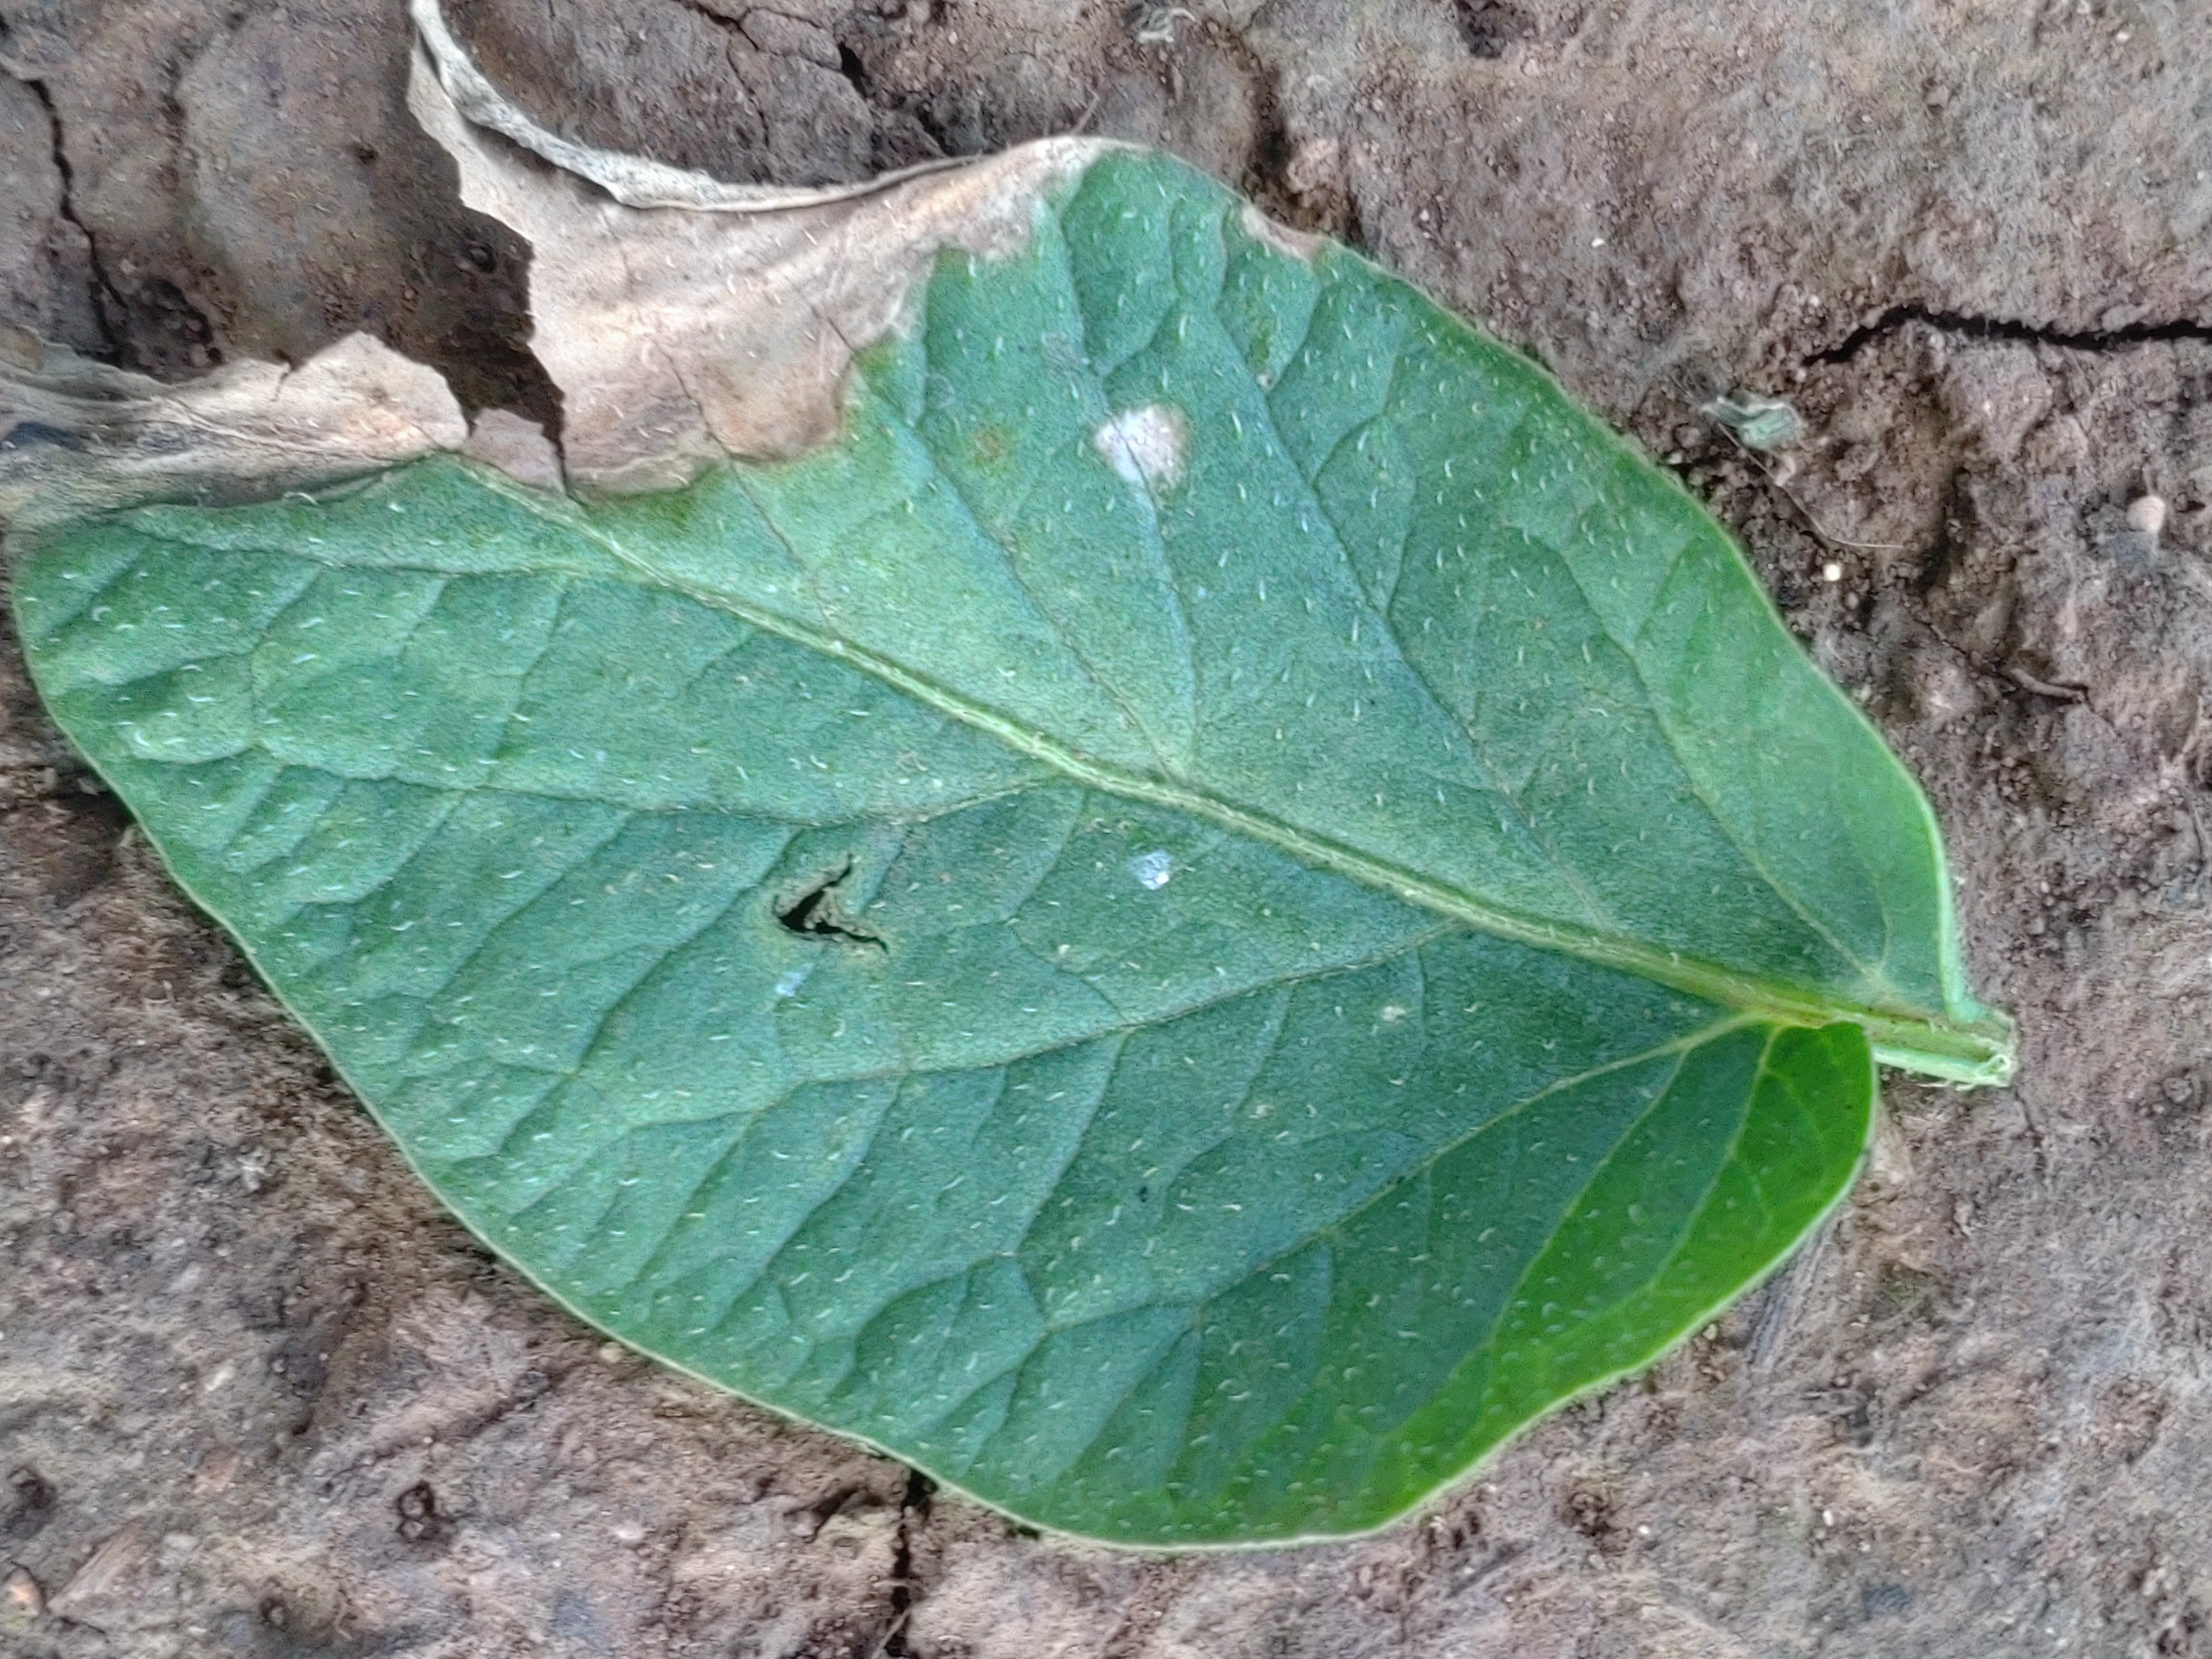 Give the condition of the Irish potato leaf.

early blight
